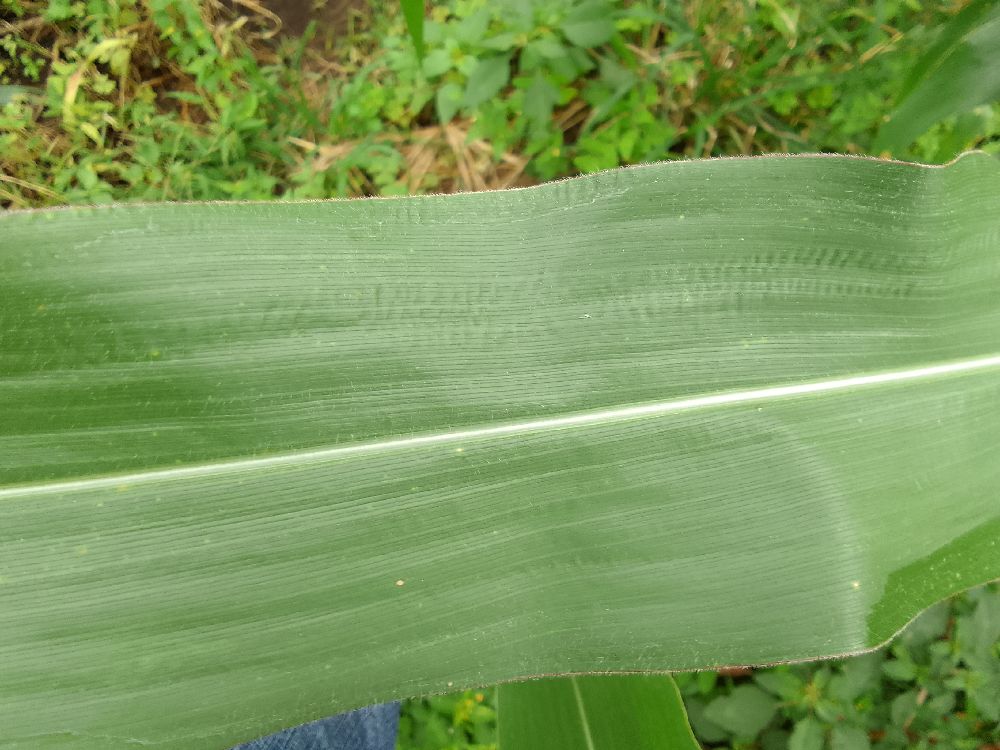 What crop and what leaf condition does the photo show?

maize, healthy
